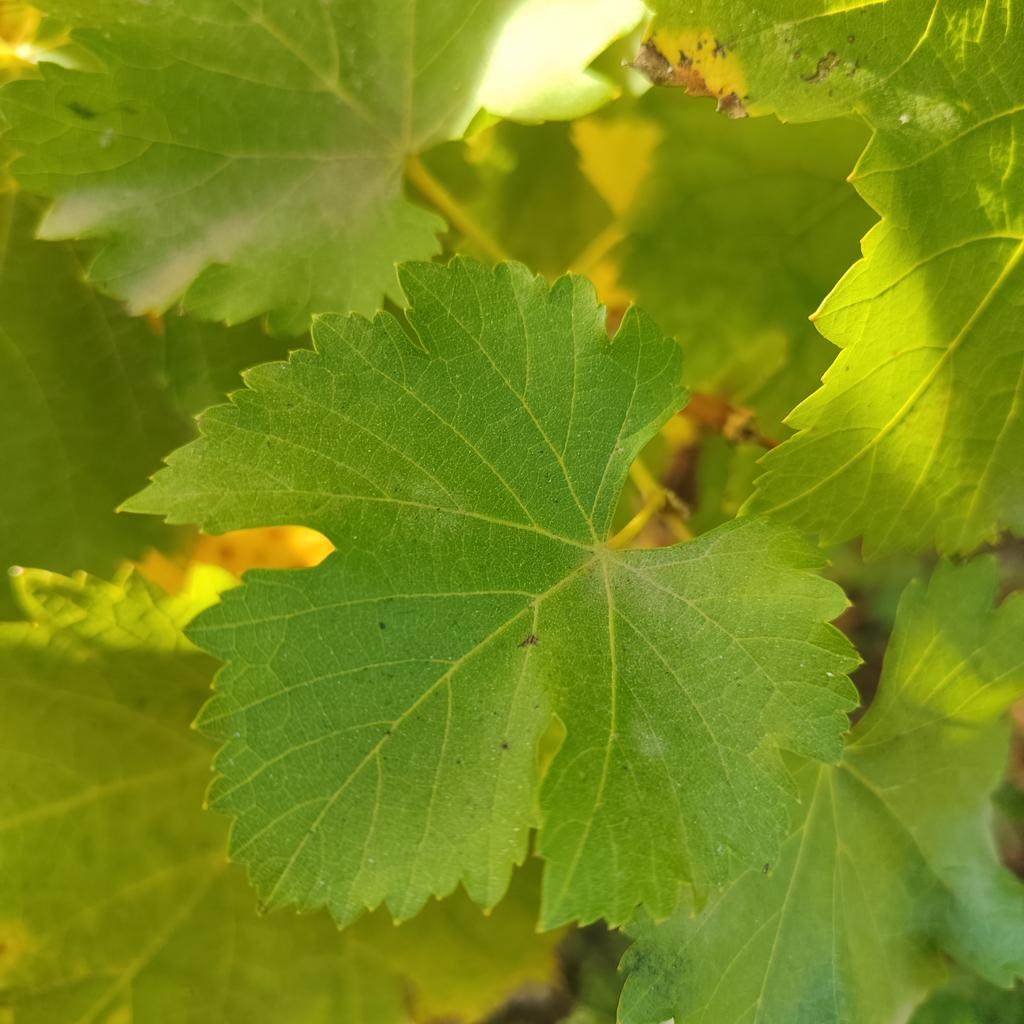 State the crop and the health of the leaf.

grapevine, powdery mildew
